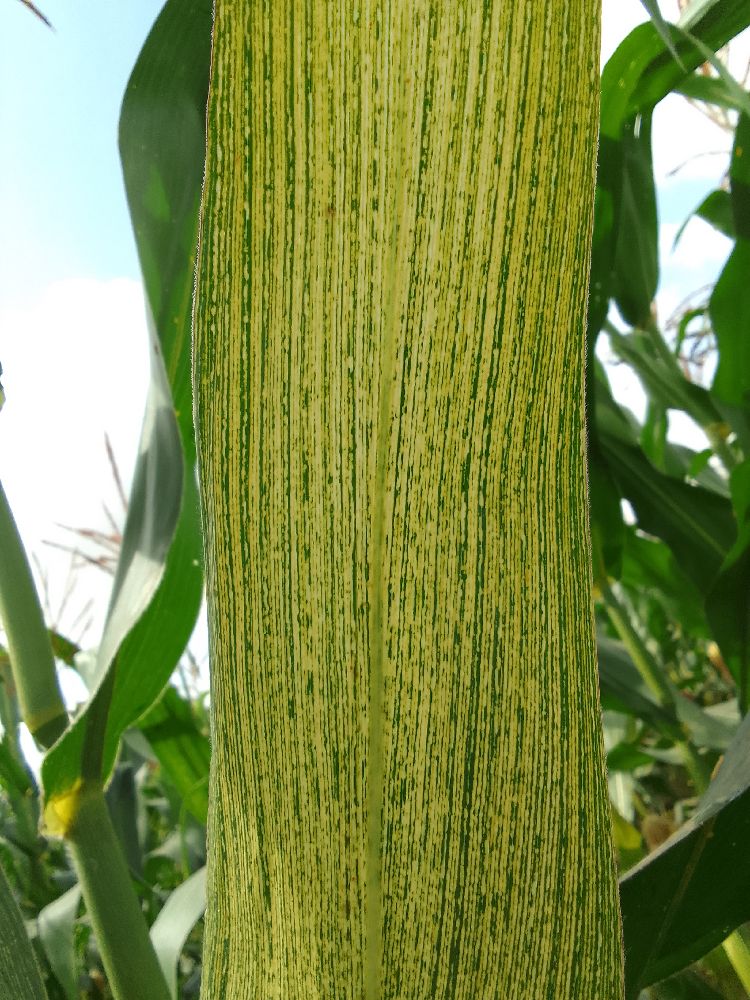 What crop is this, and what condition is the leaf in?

maize, maize streak virus
